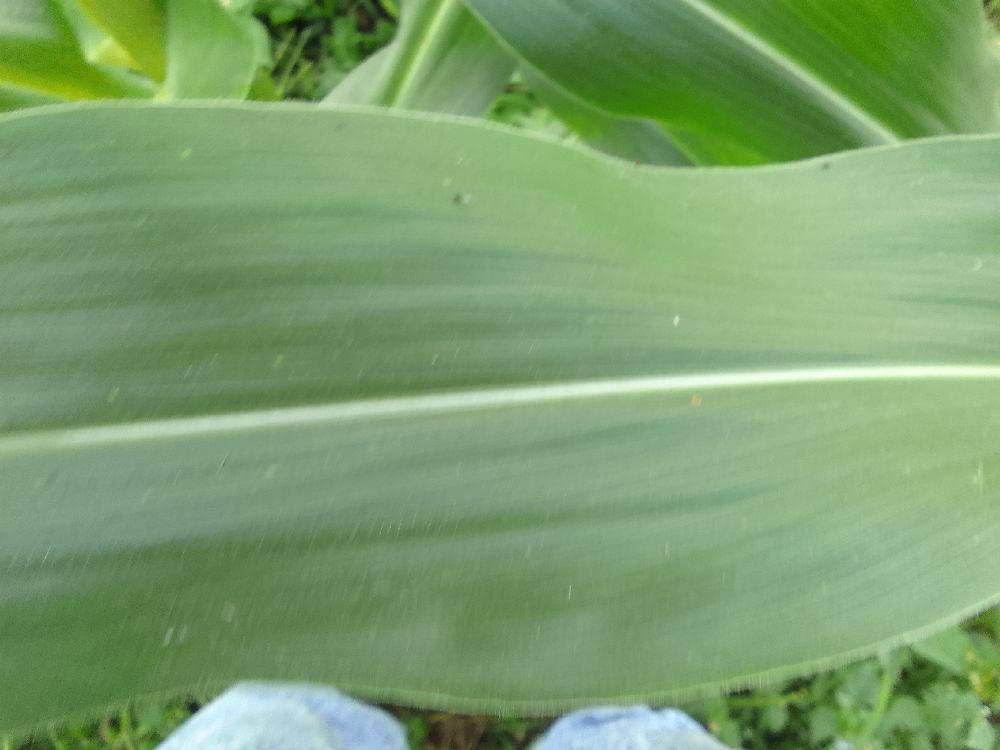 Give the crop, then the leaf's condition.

maize, healthy
